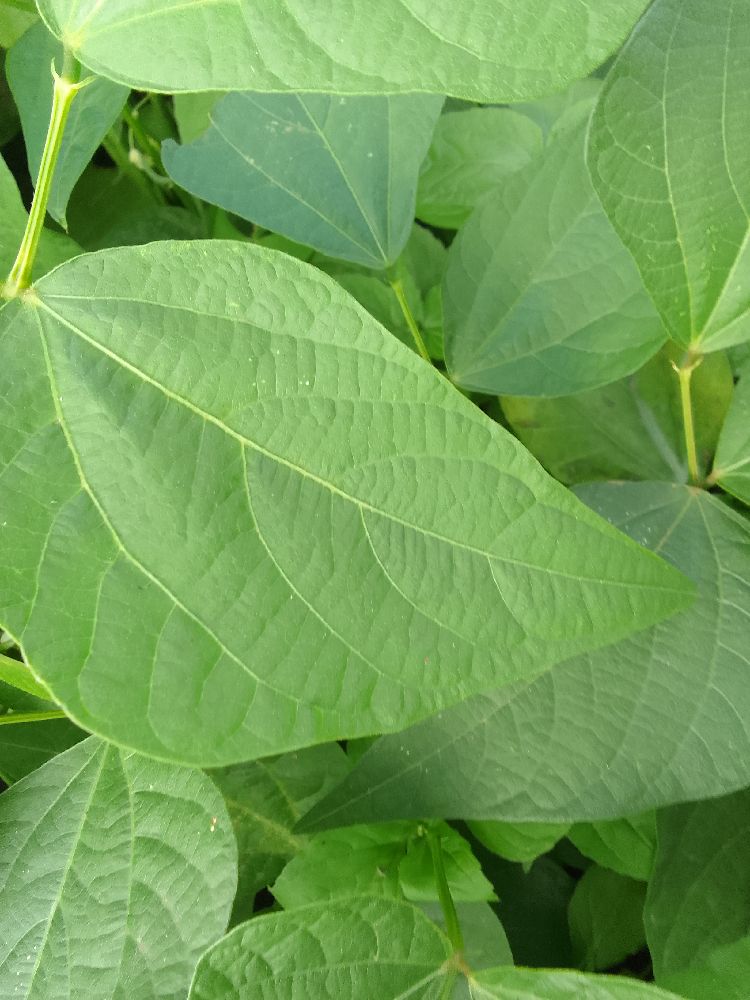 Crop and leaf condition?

common bean, healthy
